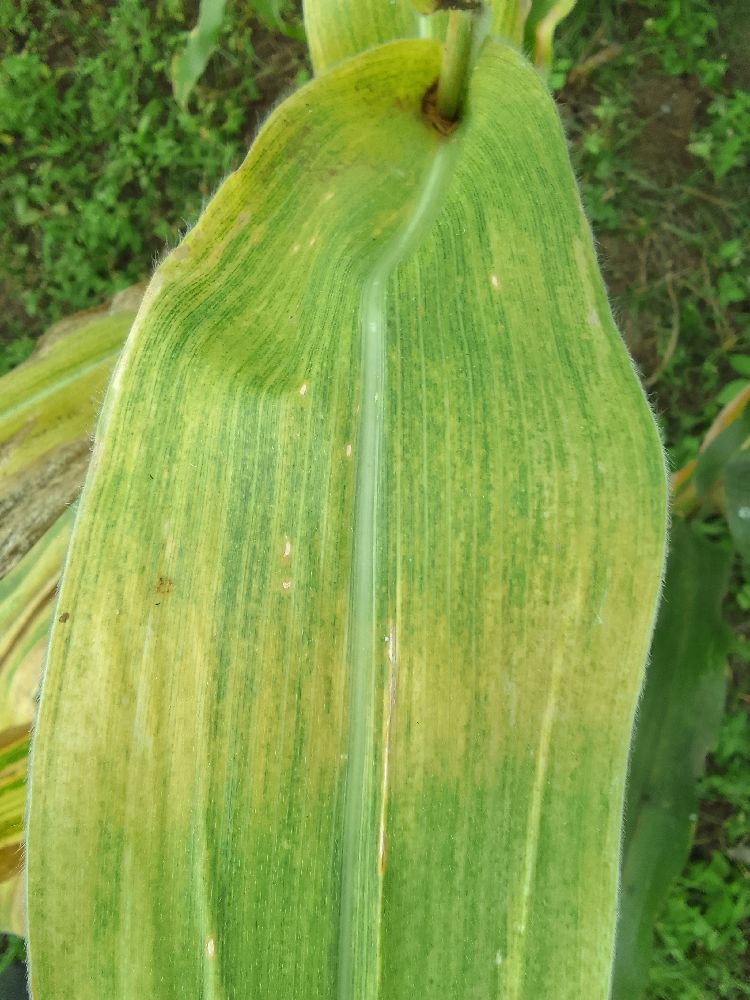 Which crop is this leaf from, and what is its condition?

maize, maize lethal necrosis
